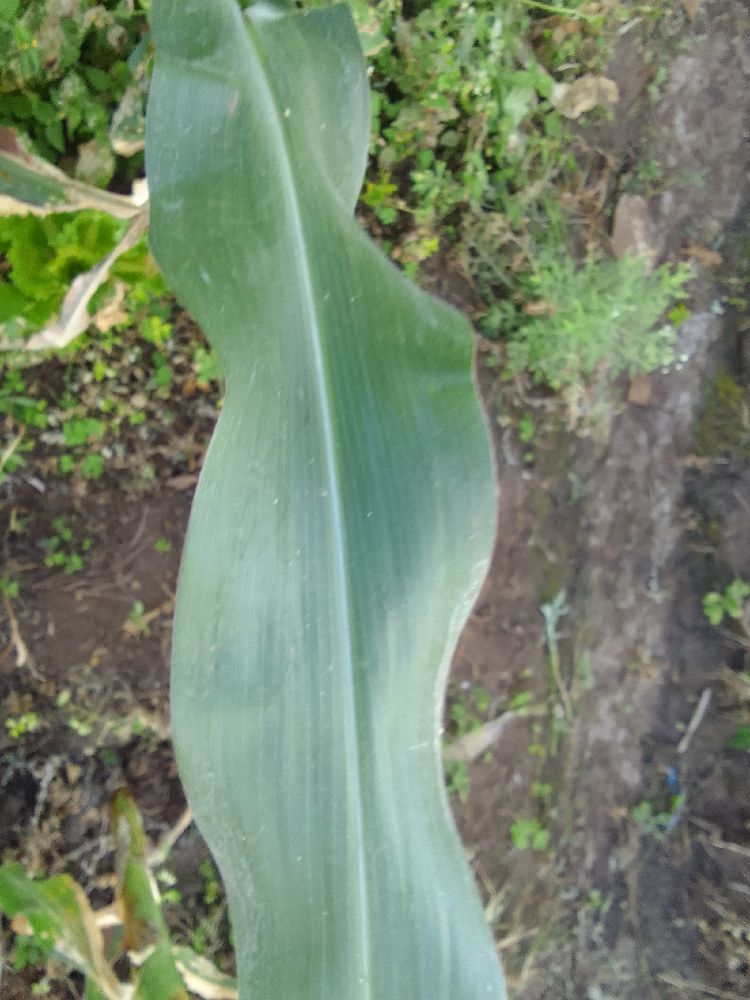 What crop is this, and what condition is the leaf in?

maize, healthy
